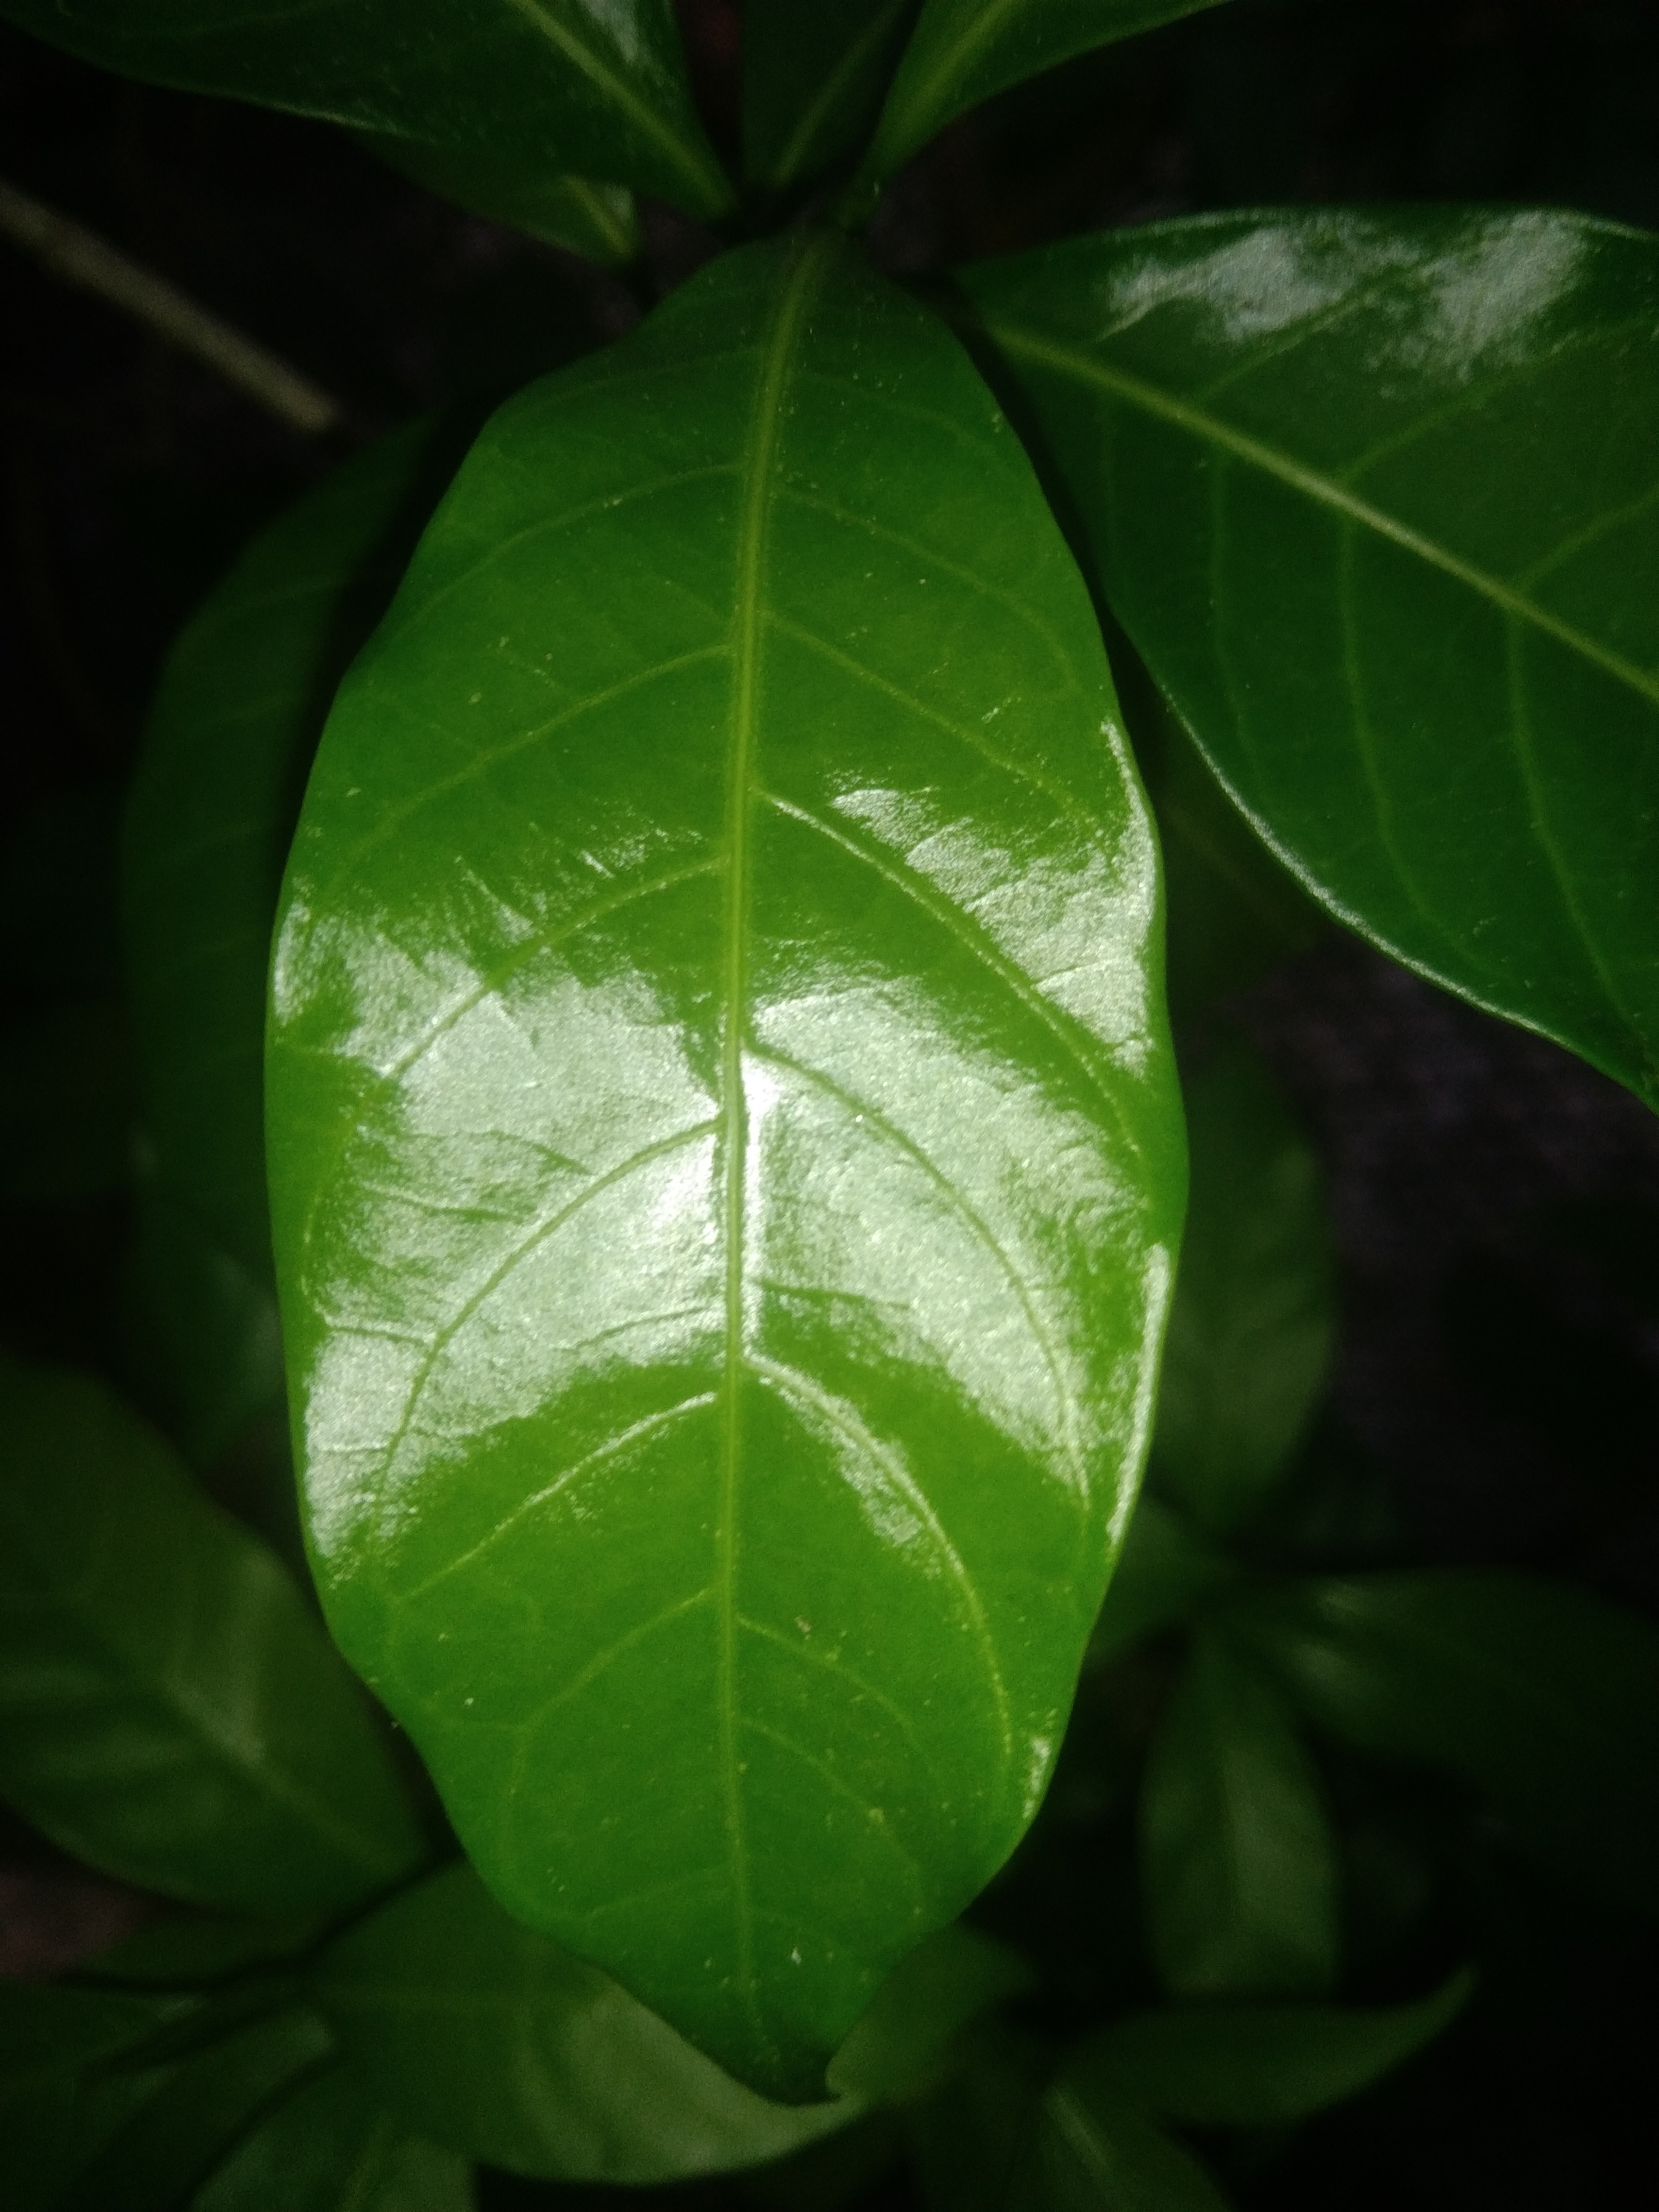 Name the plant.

togor
